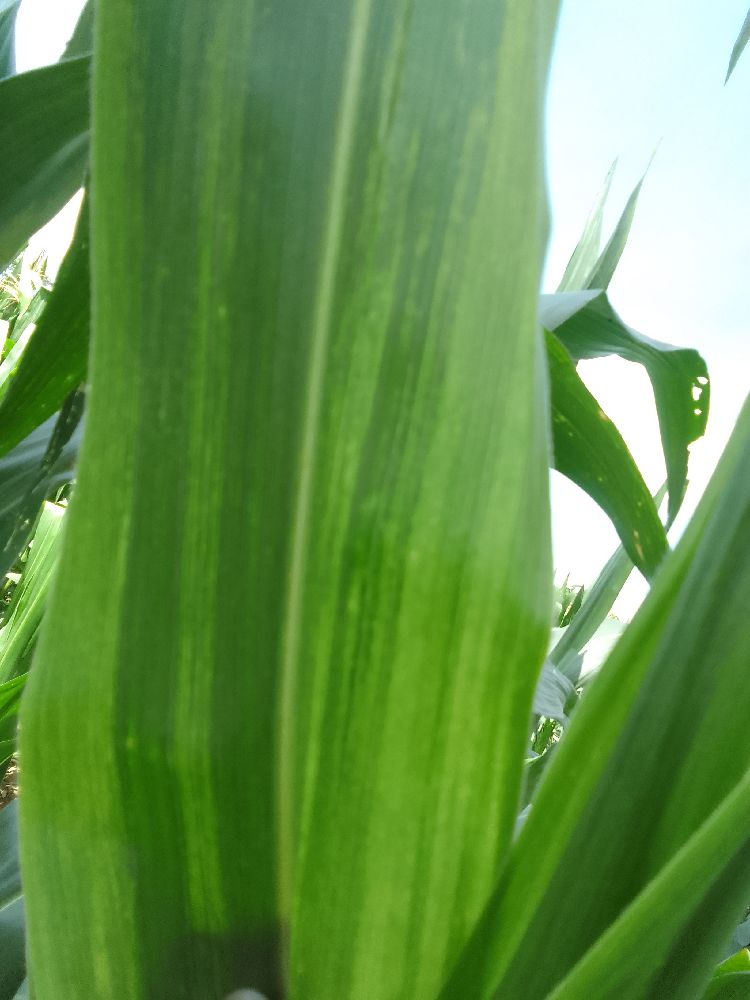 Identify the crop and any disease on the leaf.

maize, maize lethal necrosis
